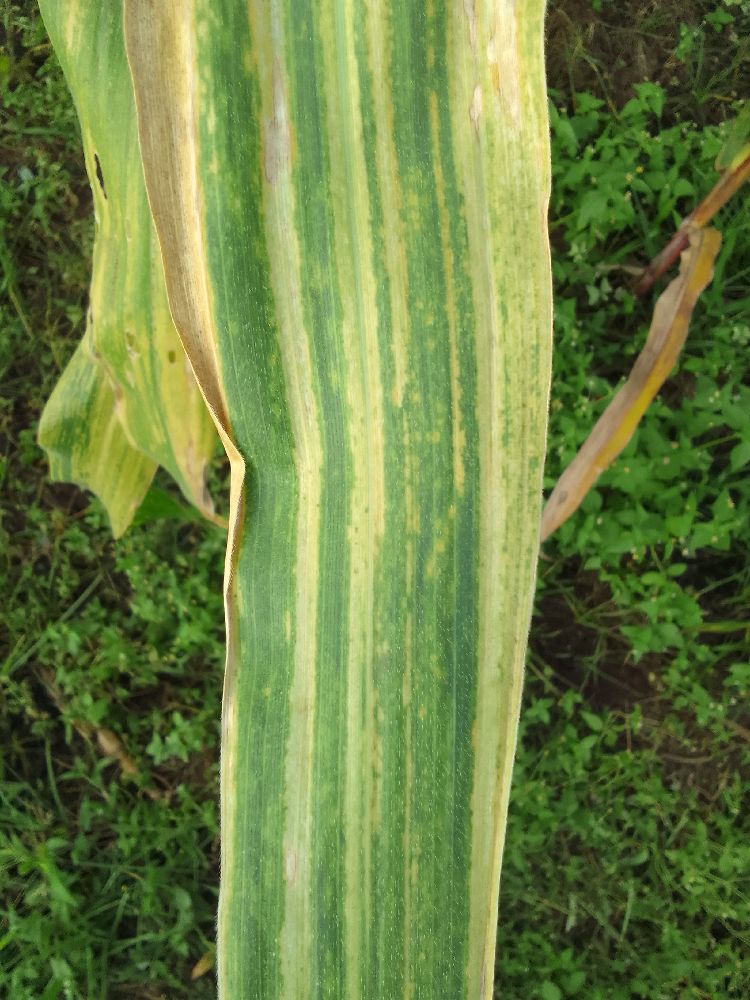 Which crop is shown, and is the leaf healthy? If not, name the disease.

maize, maize lethal necrosis
